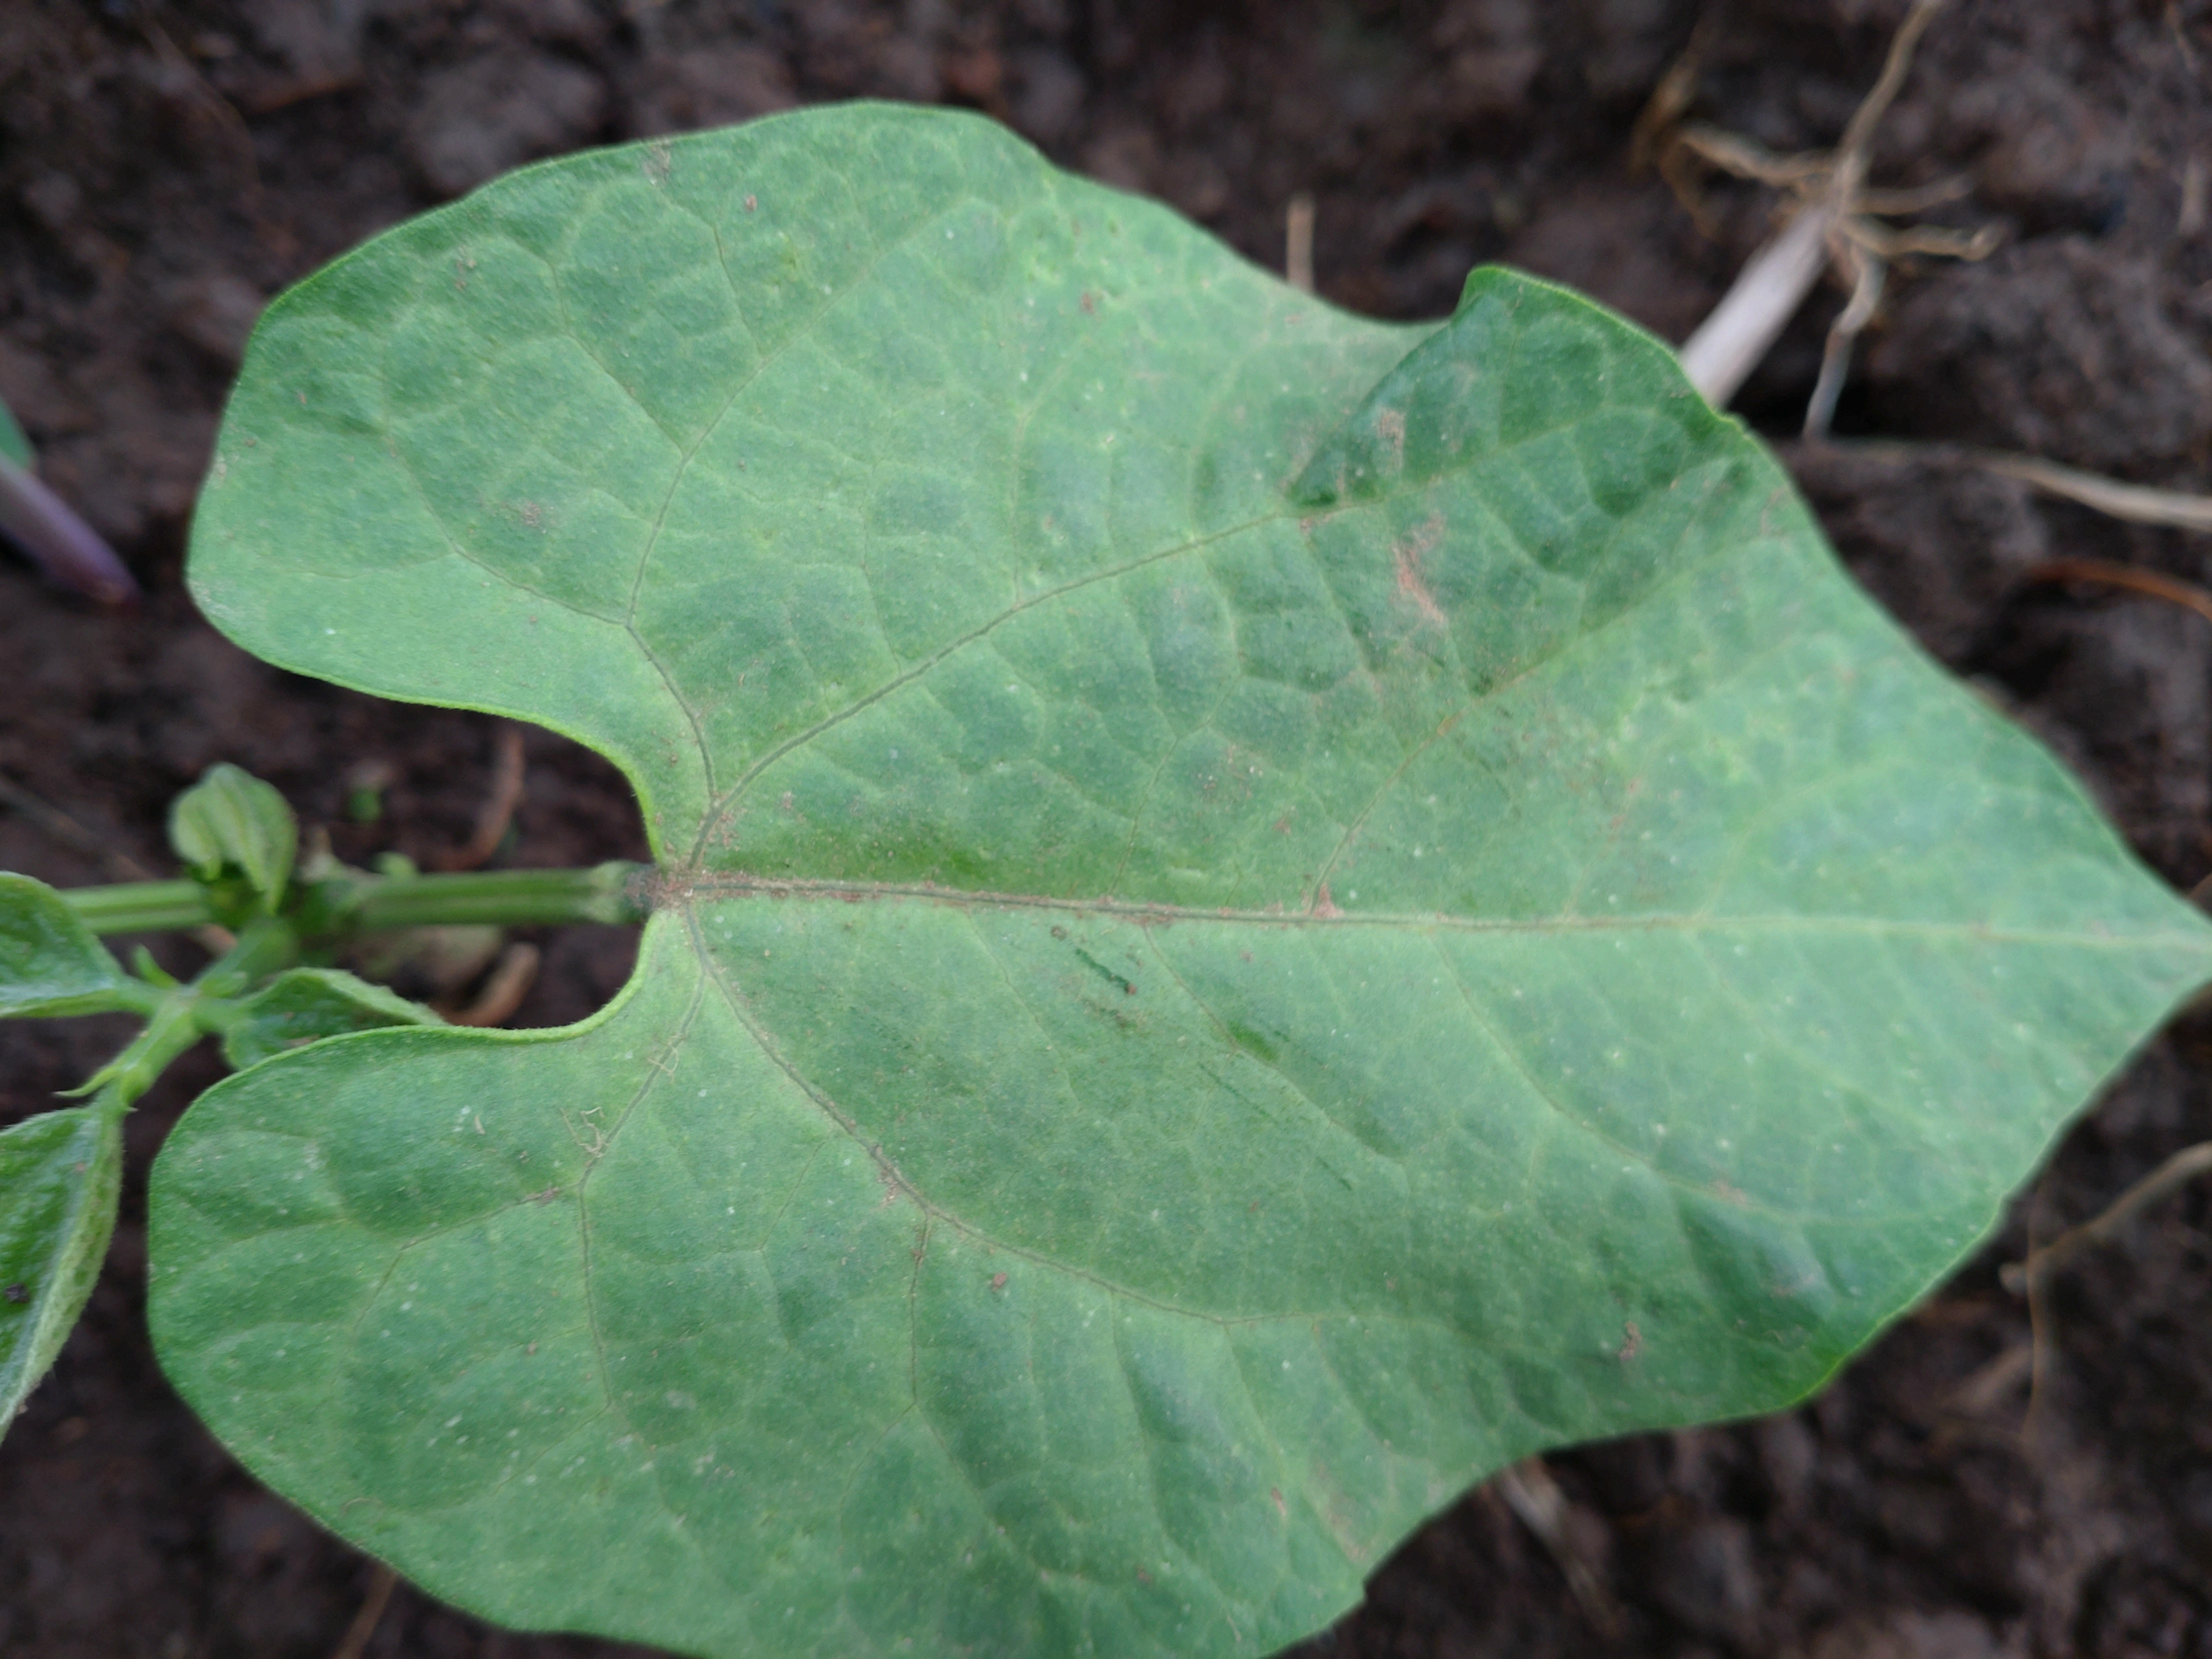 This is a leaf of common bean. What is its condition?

healthy
